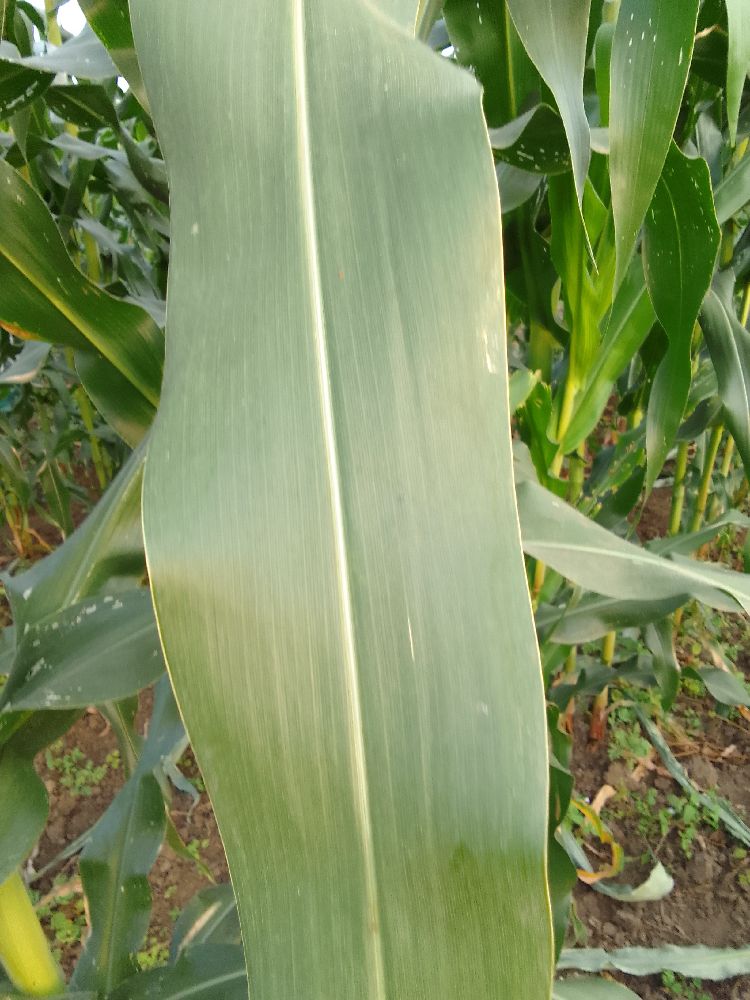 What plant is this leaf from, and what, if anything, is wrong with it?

maize, healthy
